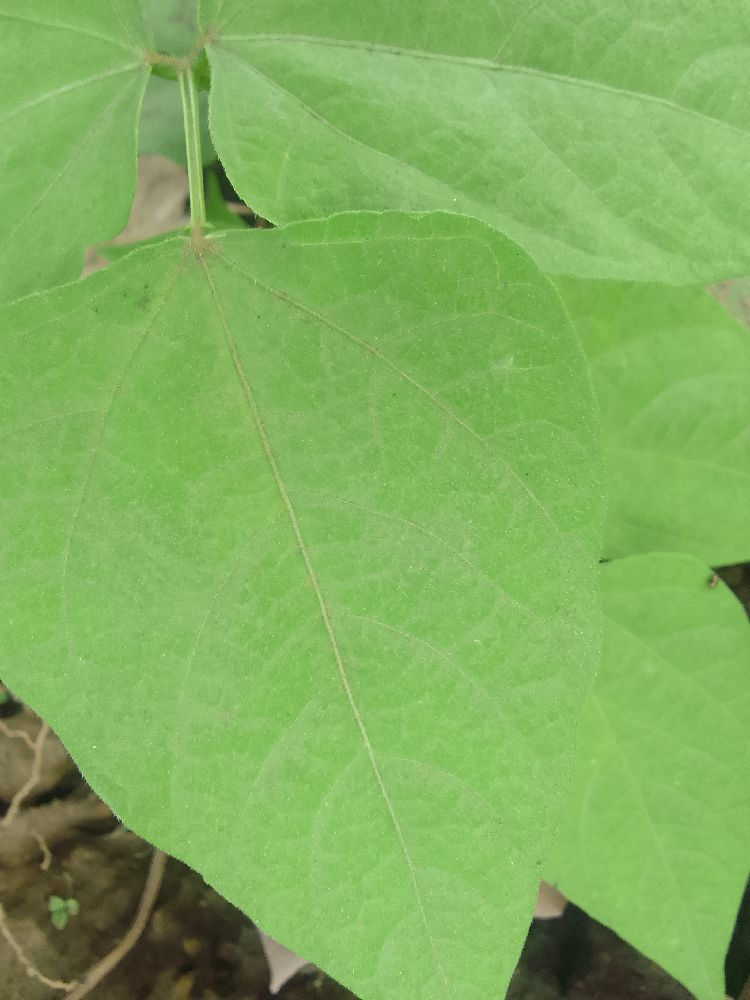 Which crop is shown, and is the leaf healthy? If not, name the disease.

common bean, healthy
